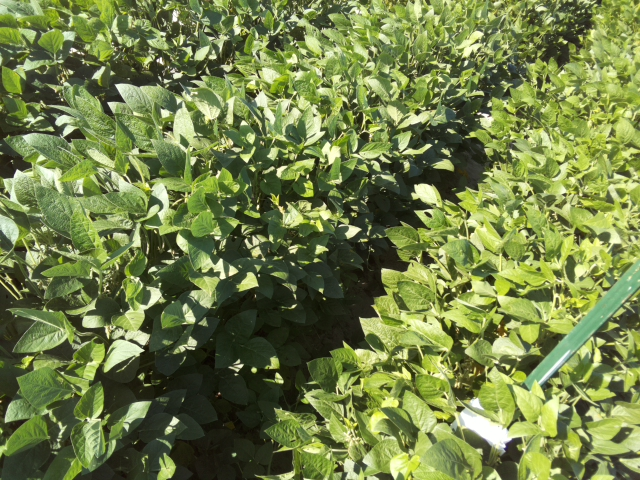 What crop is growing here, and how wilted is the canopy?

soybean, leaflets folding inward at secondary pulvinus with no turgor loss in leaflets or petioles
